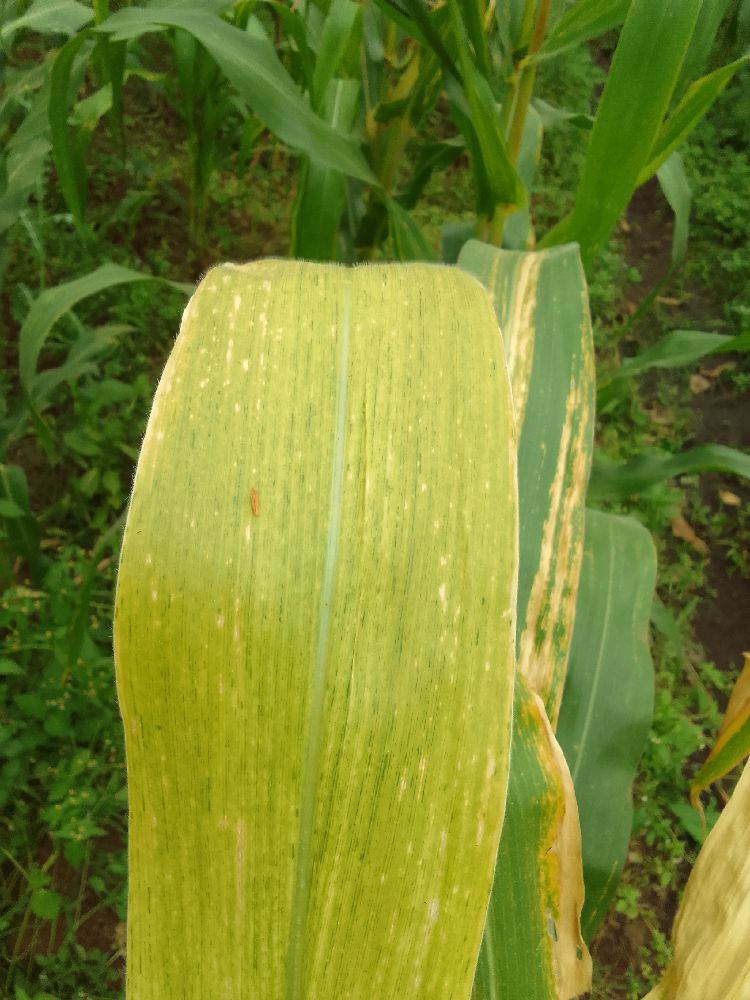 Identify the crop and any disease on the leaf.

maize, maize lethal necrosis
